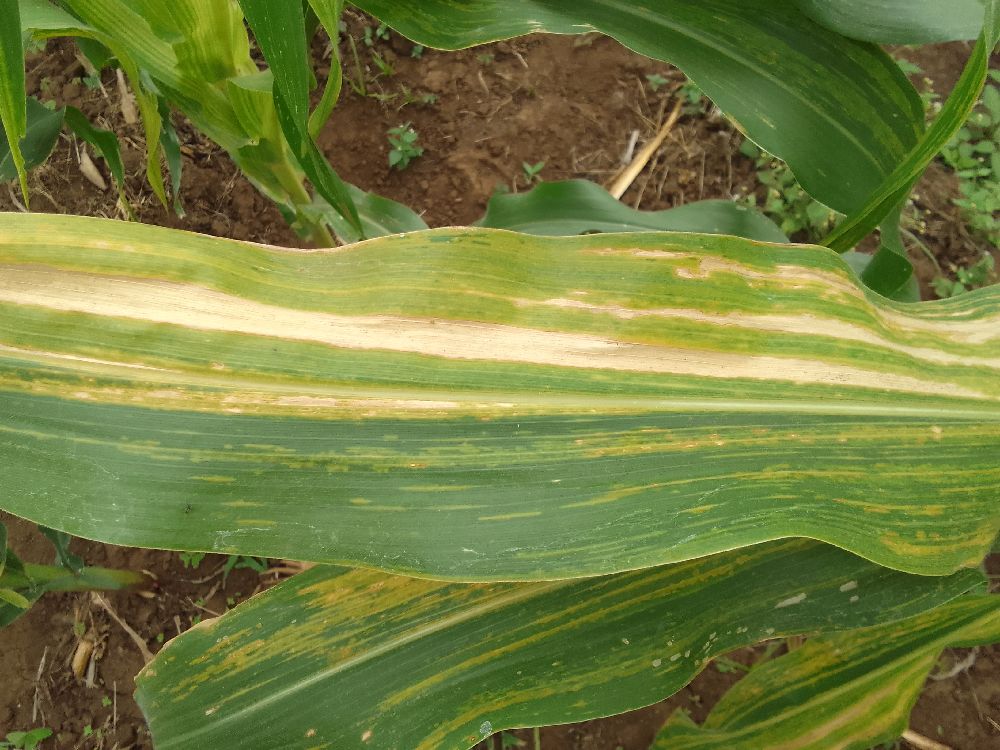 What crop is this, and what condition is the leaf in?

maize, maize lethal necrosis
